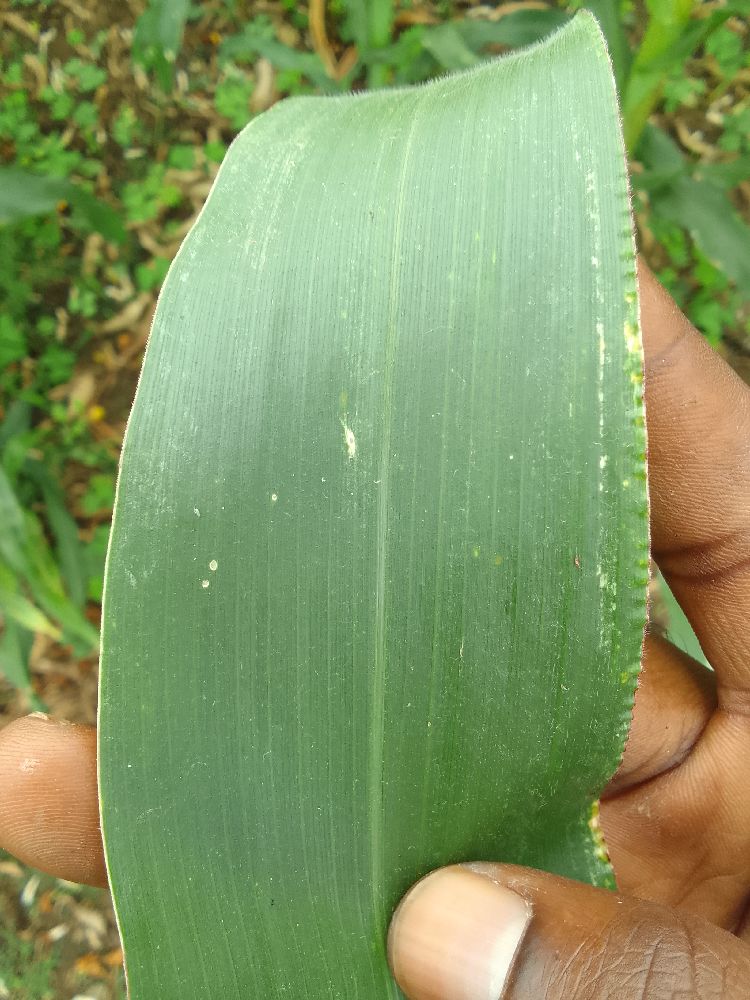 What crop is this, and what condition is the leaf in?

maize, healthy
